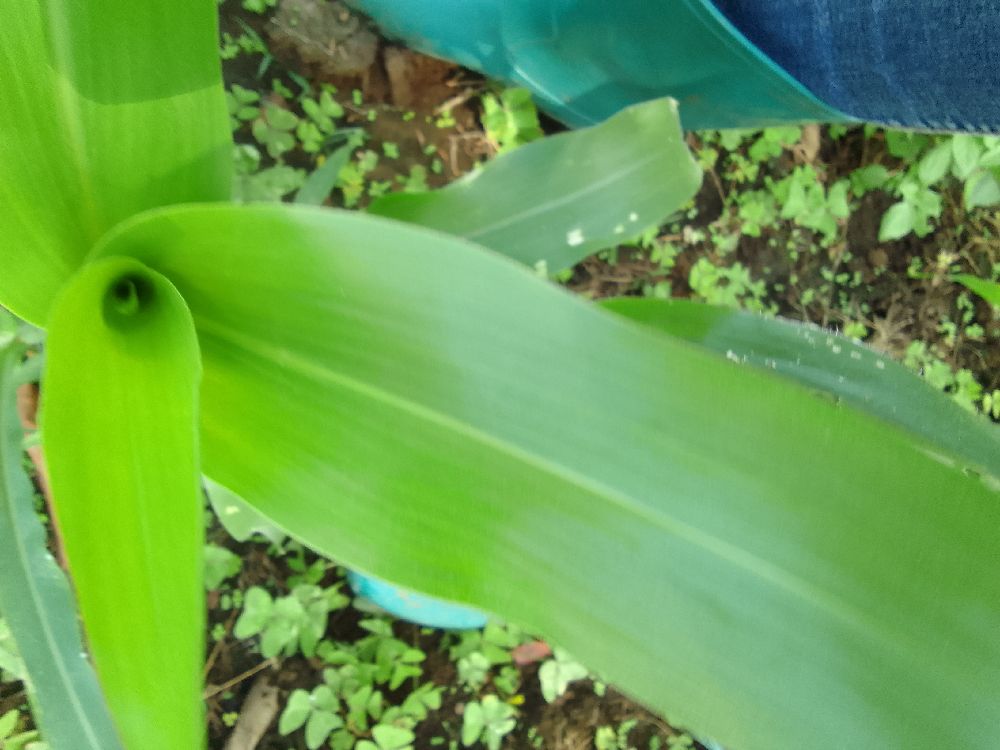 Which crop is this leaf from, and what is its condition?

maize, healthy
